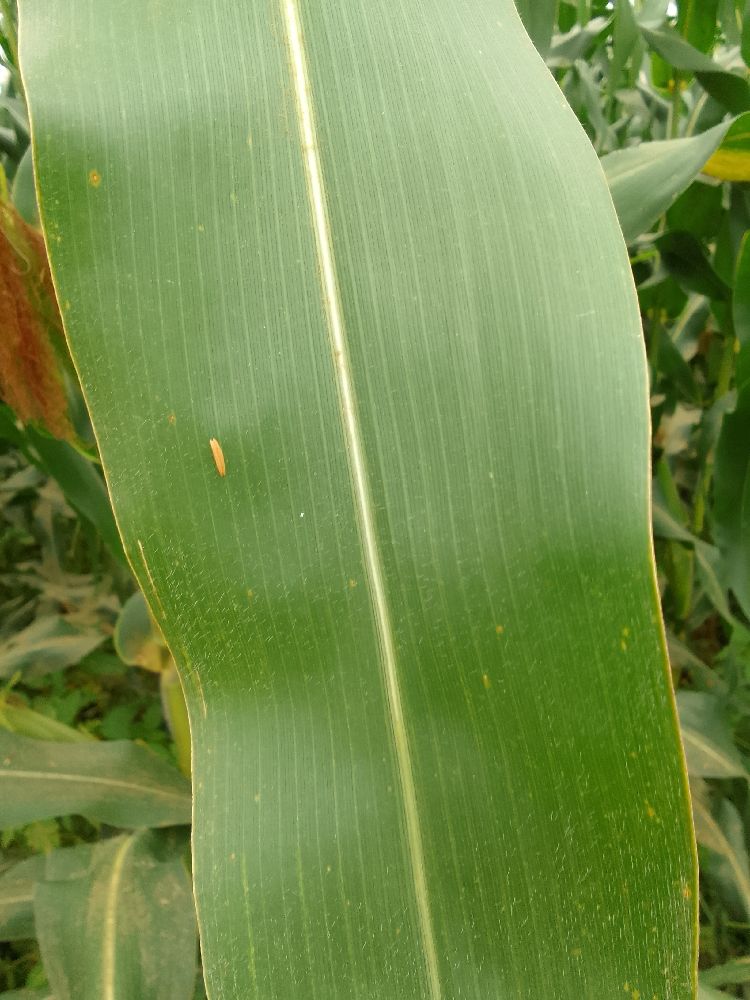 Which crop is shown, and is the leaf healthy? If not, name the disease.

maize, healthy
